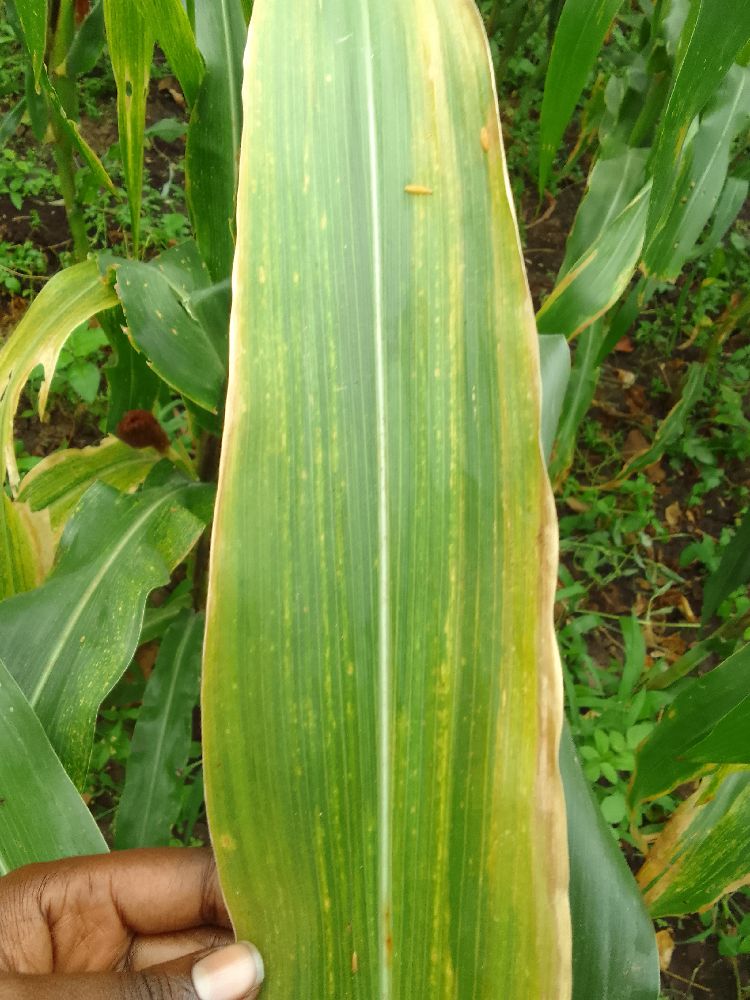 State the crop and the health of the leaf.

maize, maize lethal necrosis
